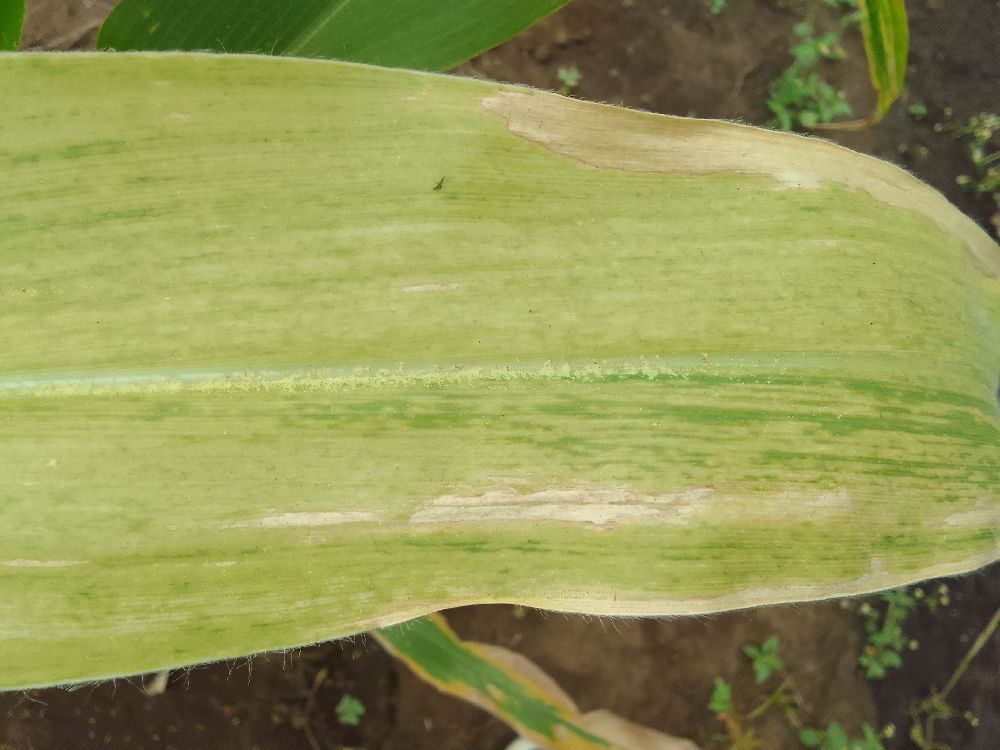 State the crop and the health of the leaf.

maize, maize lethal necrosis
